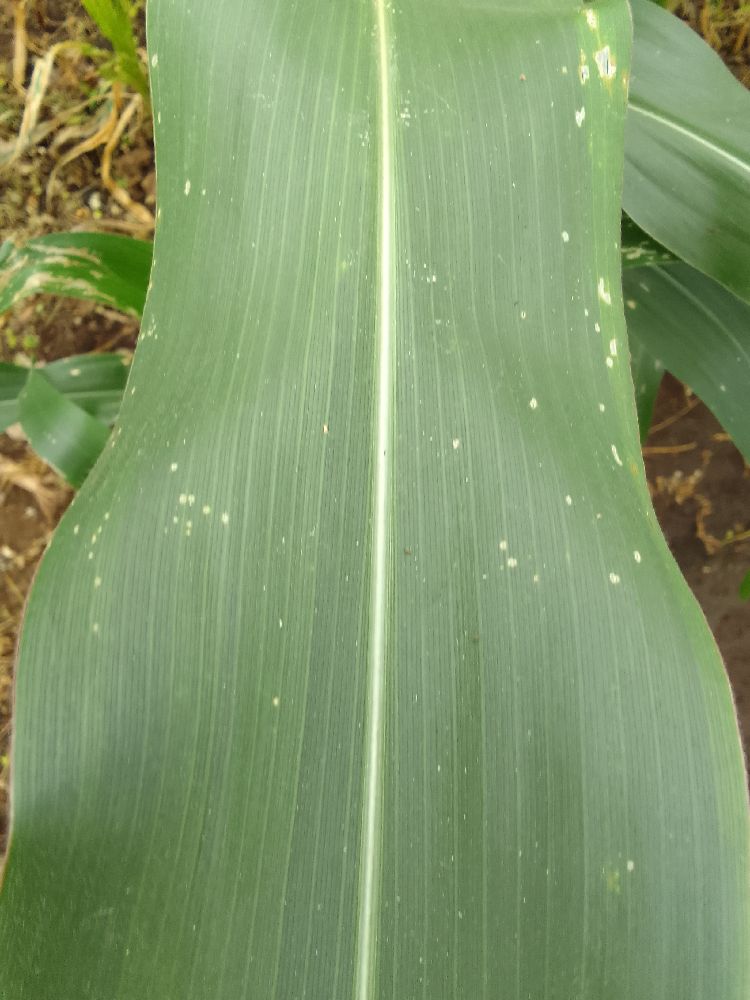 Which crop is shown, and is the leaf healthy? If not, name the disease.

maize, healthy
